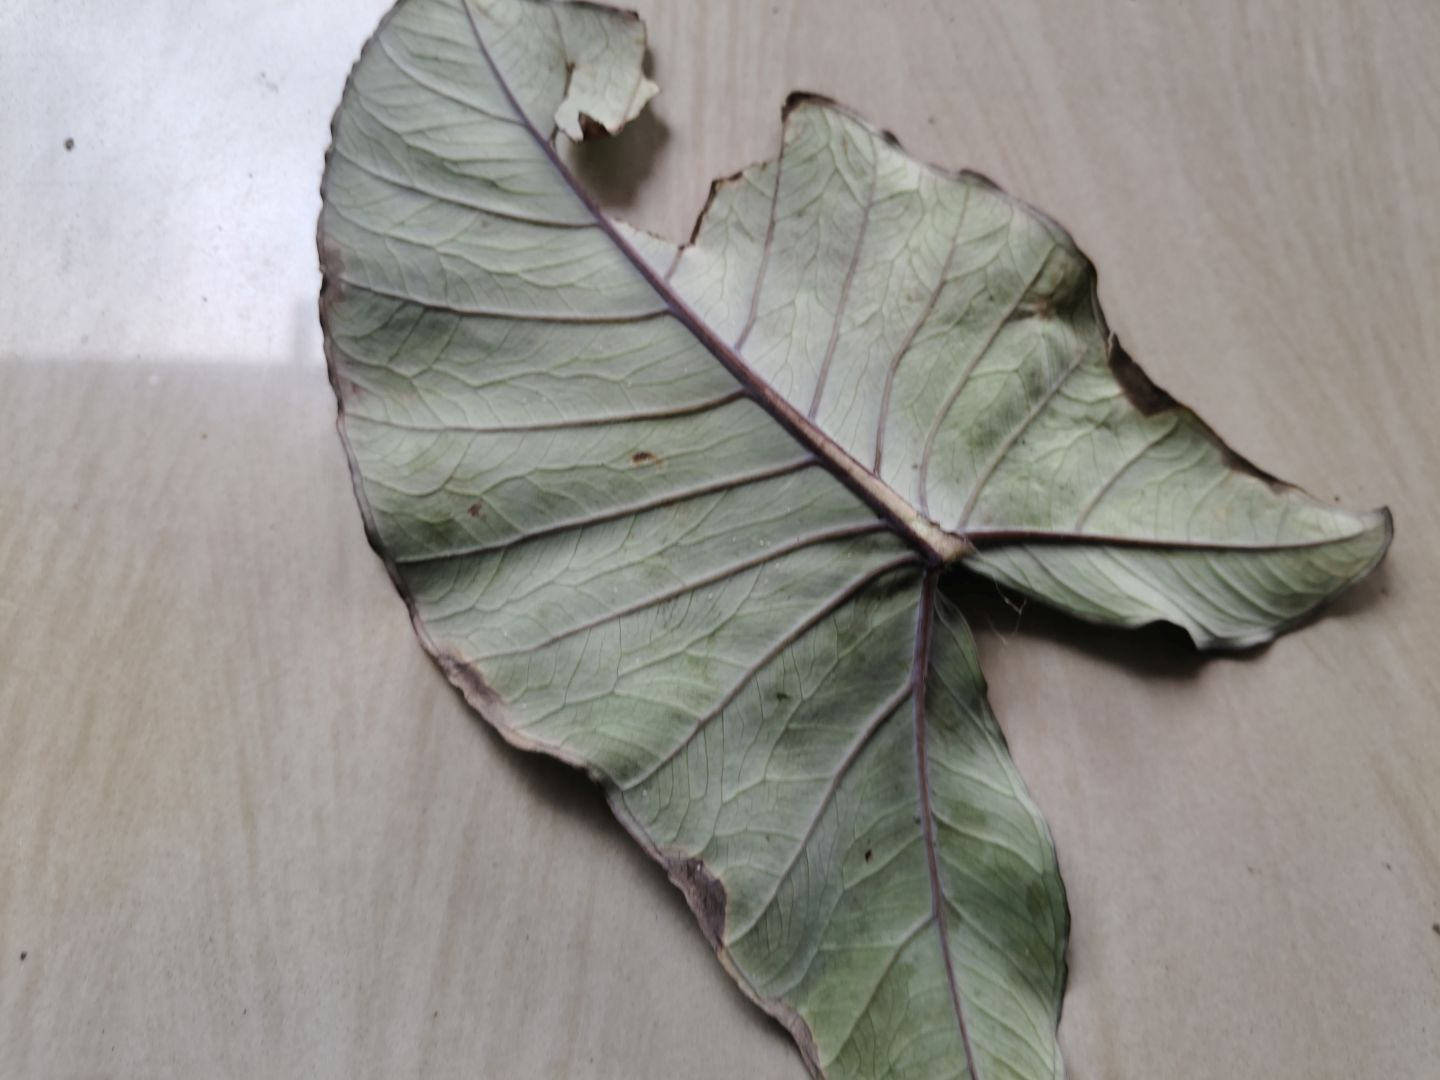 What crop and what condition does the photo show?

taro, leaf blight
